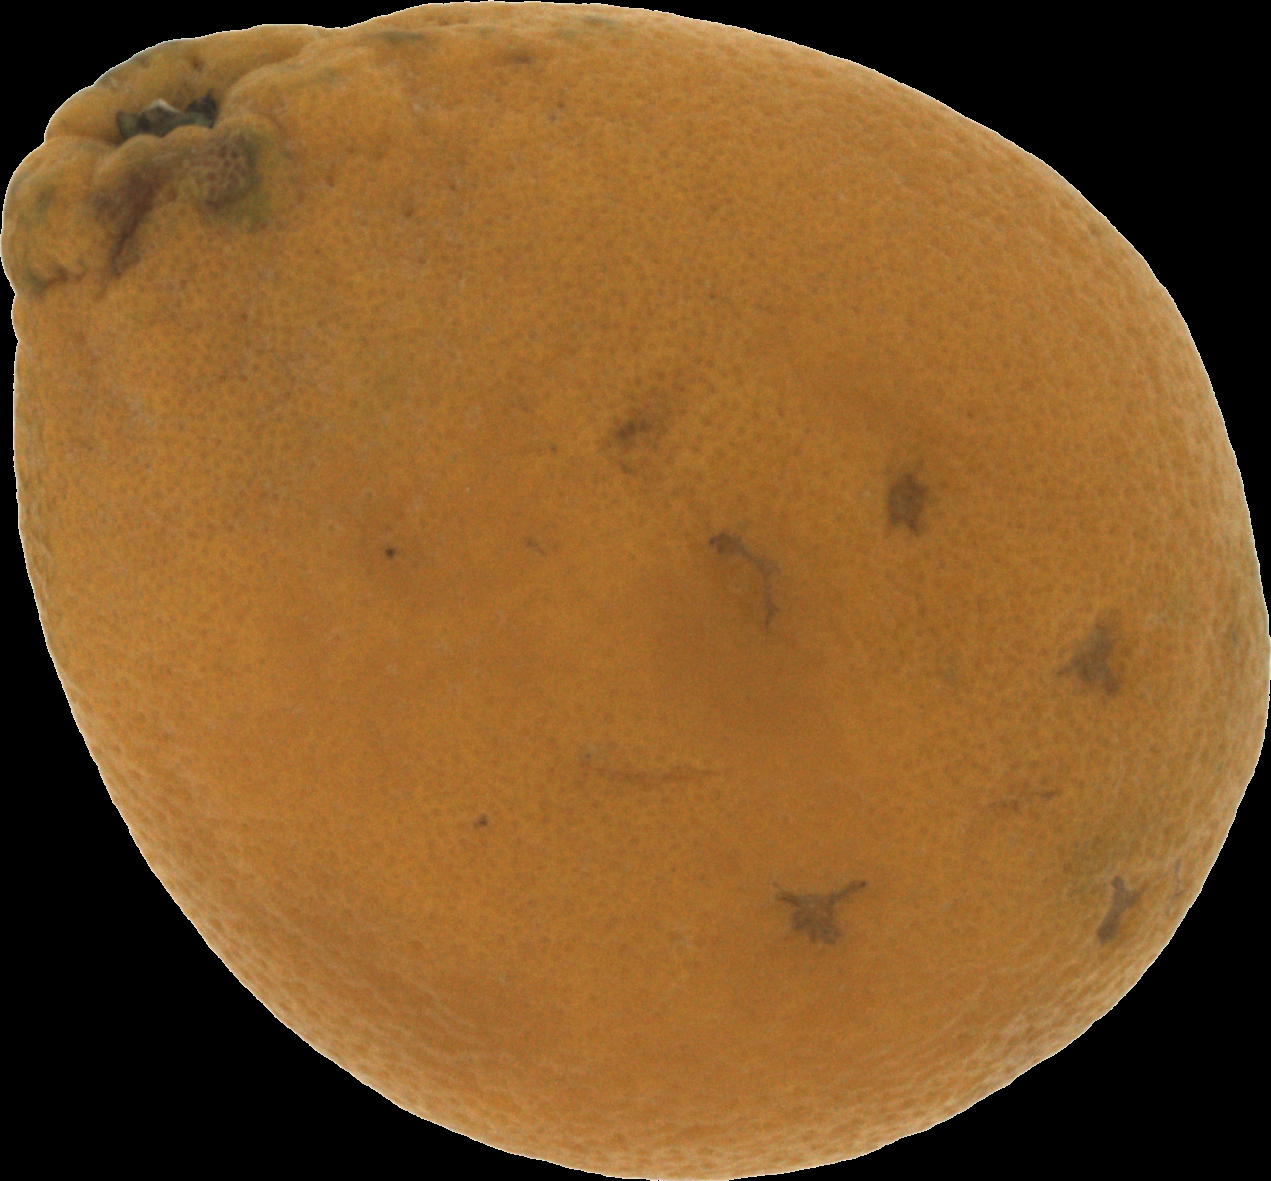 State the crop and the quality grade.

orange, bad
